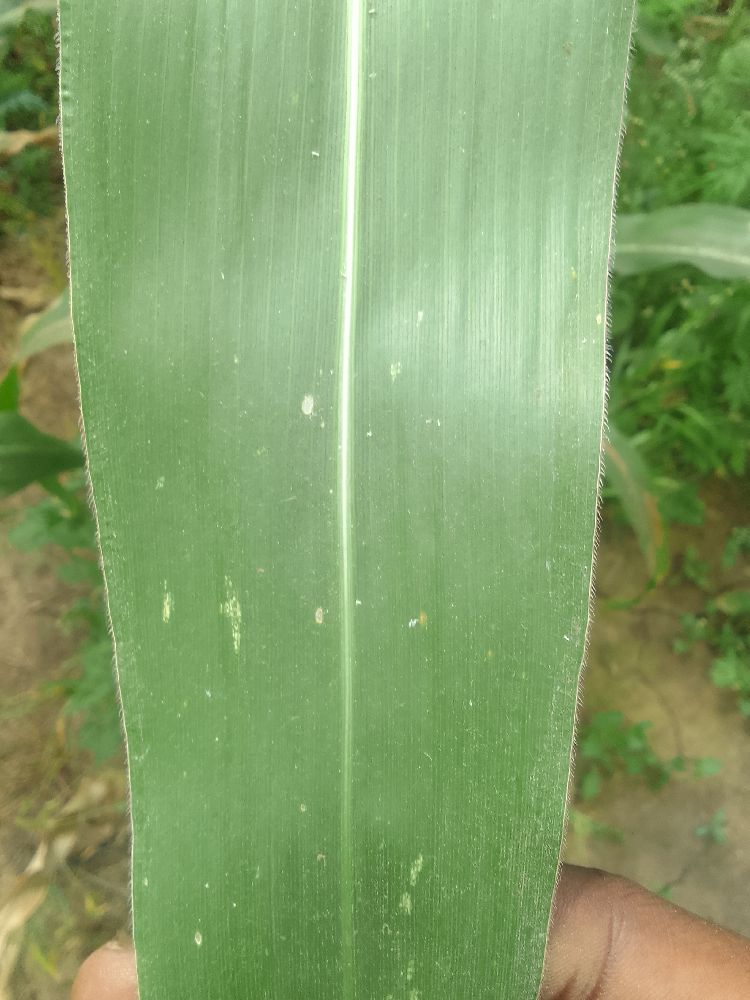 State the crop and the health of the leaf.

maize, healthy
